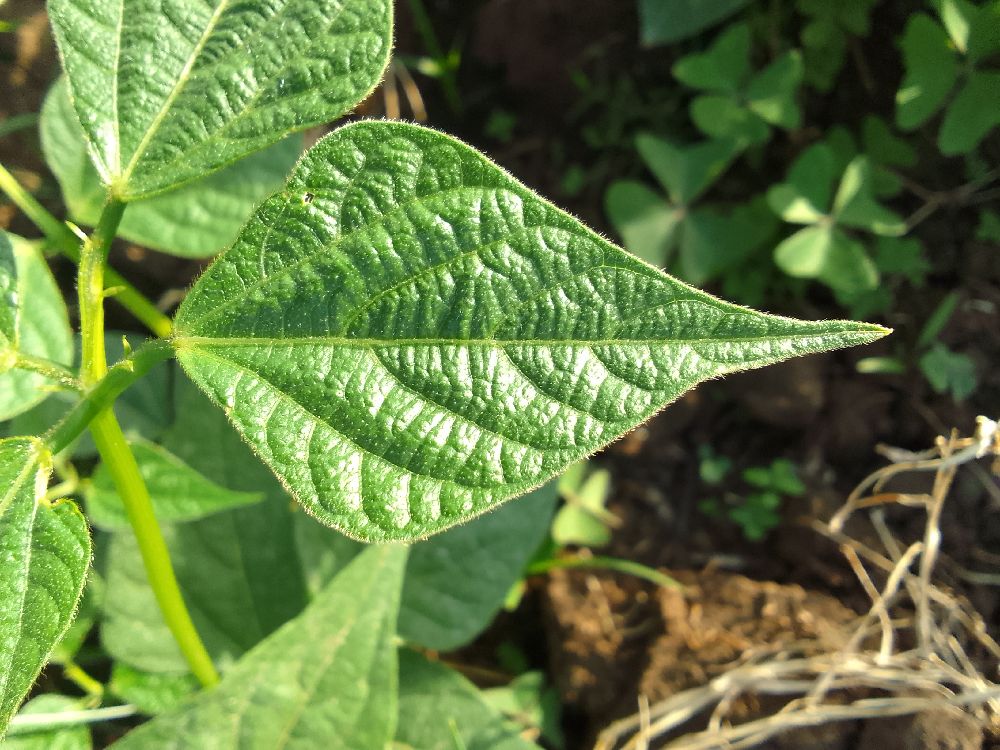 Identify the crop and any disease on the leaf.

common bean, healthy
